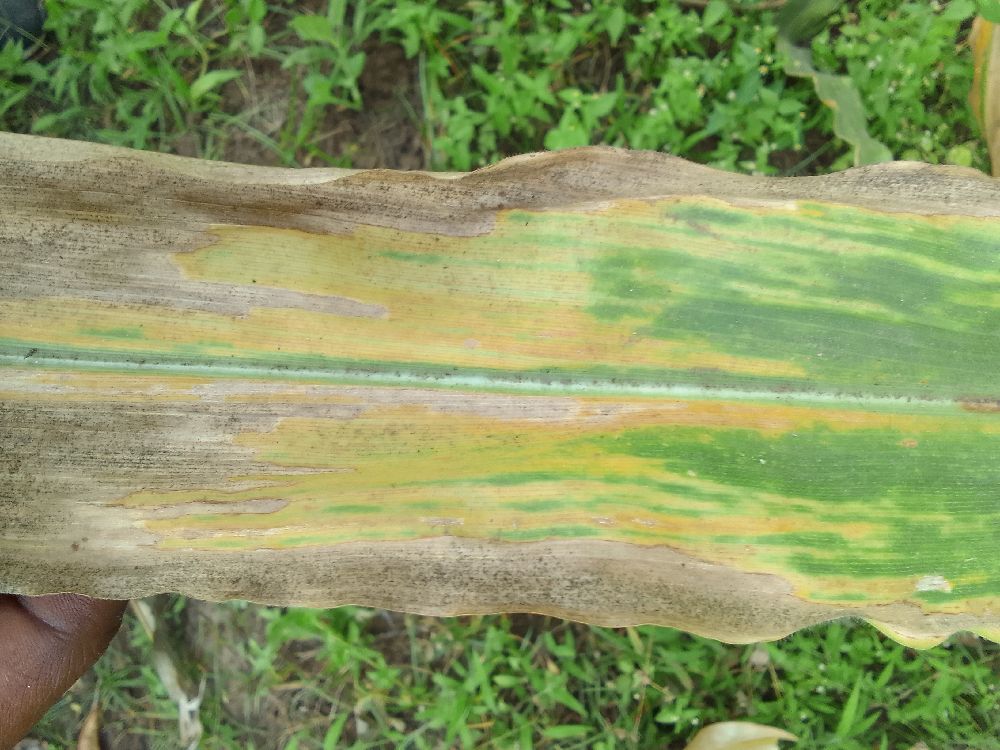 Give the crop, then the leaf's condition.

maize, maize lethal necrosis
